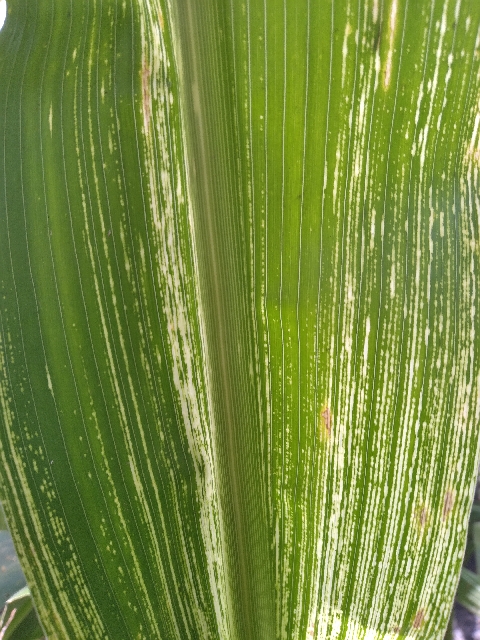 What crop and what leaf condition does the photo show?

maize, maize streak virus
